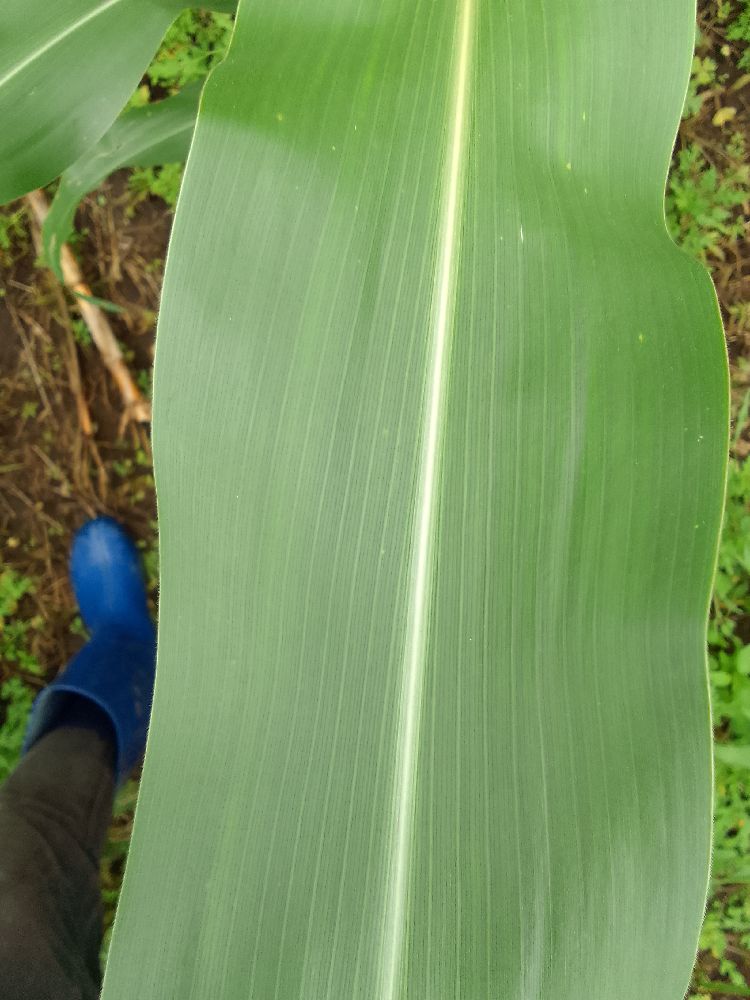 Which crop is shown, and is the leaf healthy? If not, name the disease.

maize, healthy
